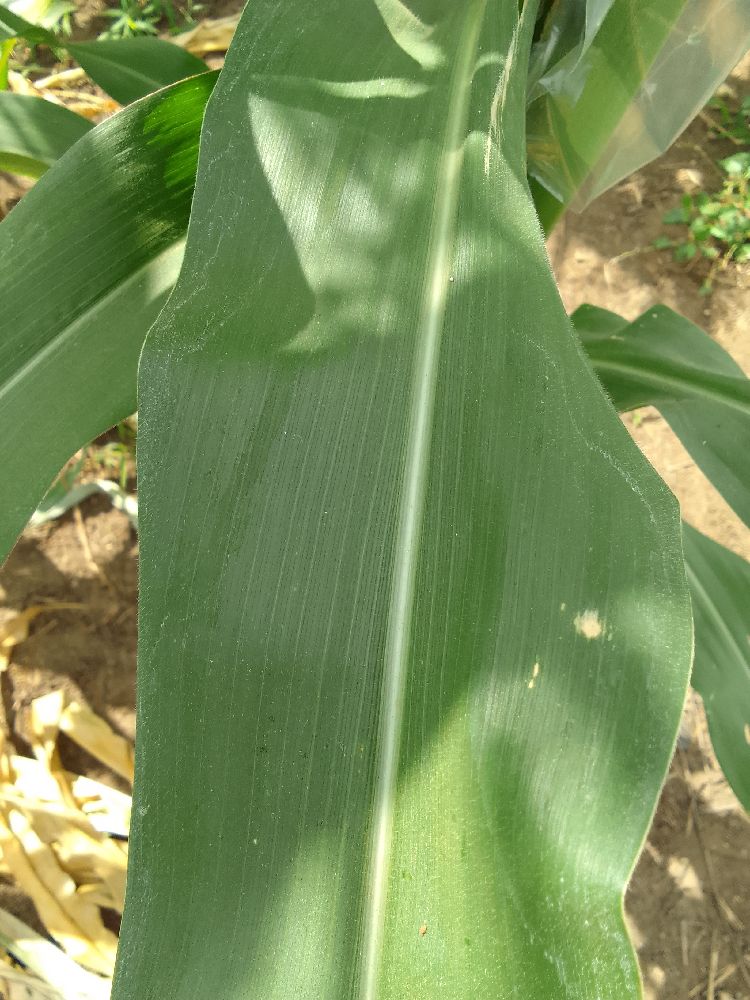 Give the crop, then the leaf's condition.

maize, healthy
